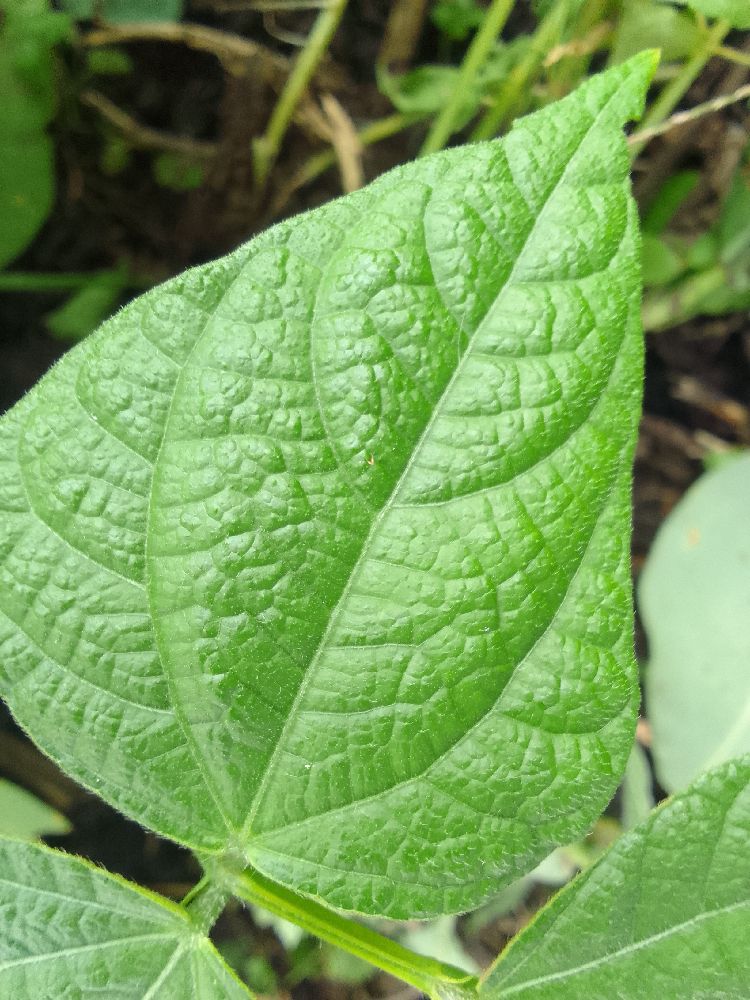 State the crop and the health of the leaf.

common bean, healthy
